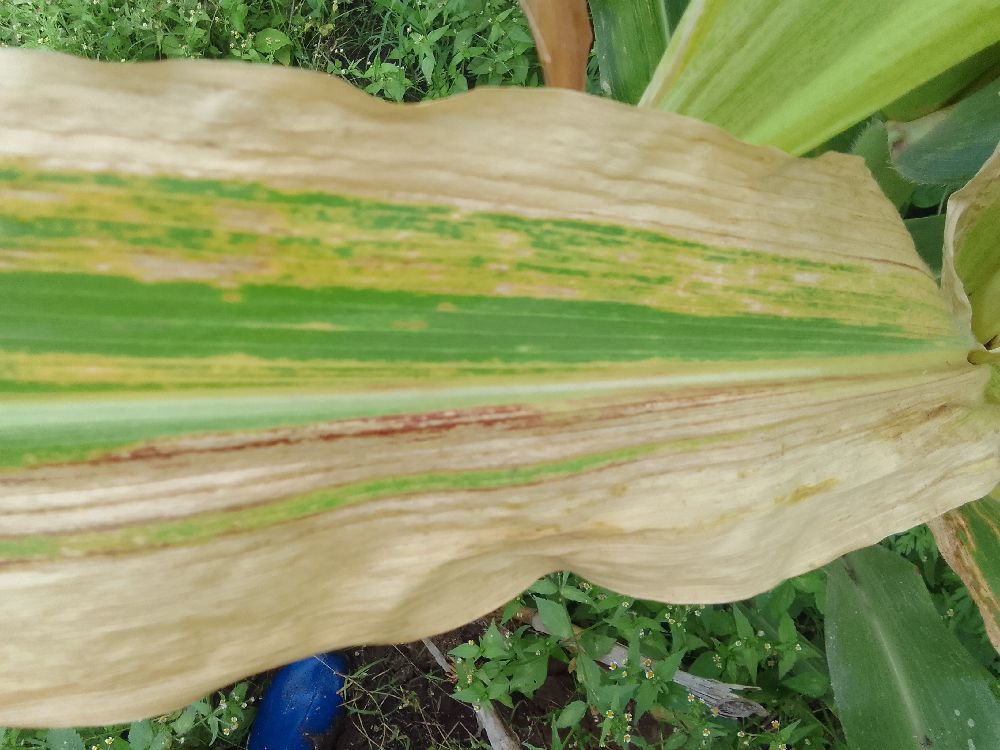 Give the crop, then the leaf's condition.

maize, maize lethal necrosis
